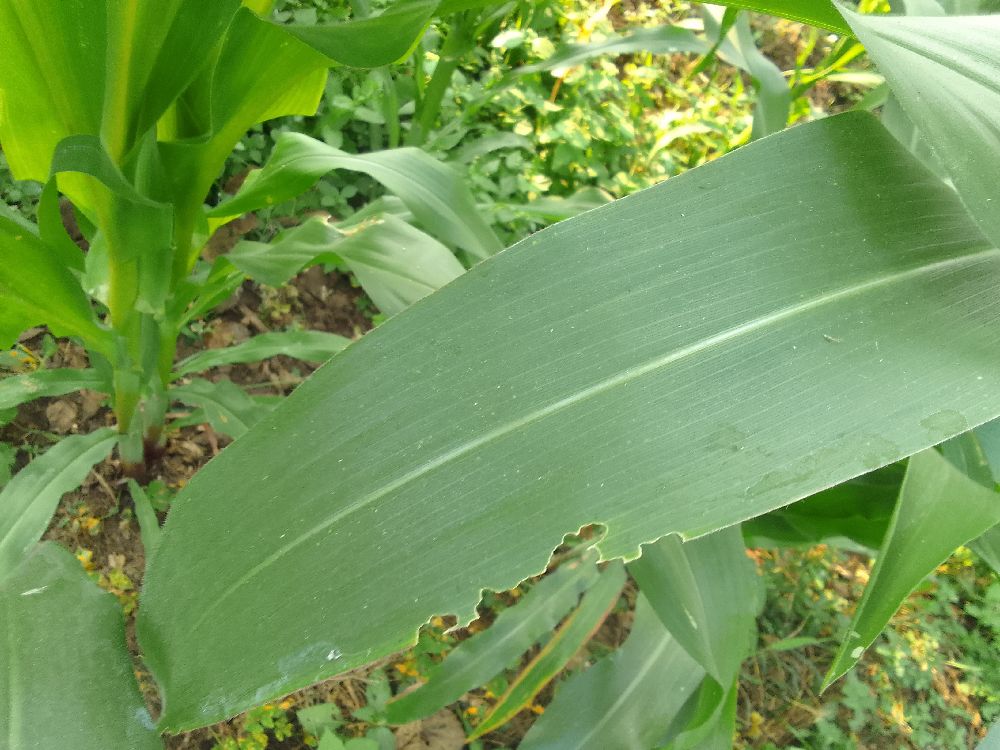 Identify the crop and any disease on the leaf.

maize, healthy
